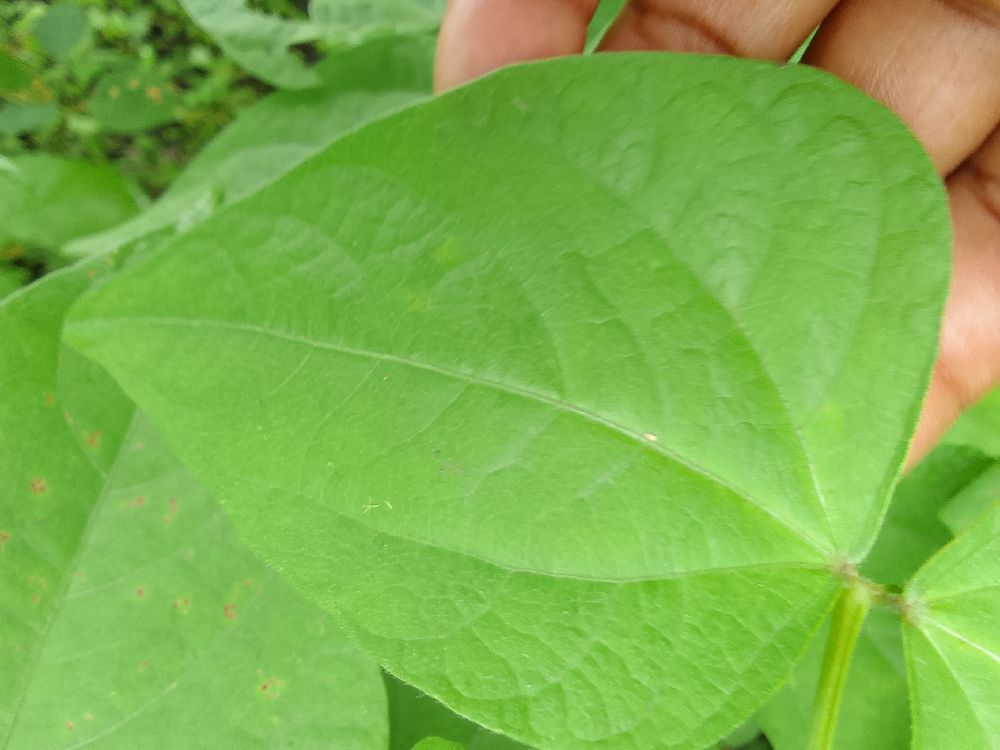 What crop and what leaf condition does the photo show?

common bean, healthy
